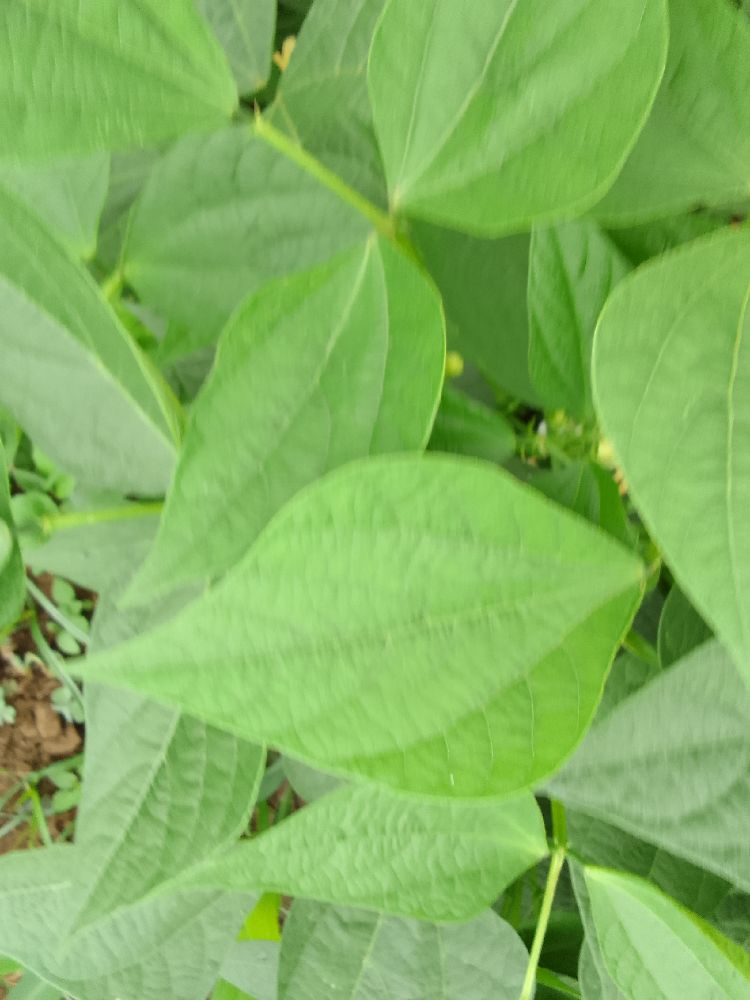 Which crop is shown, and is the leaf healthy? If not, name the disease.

common bean, healthy
